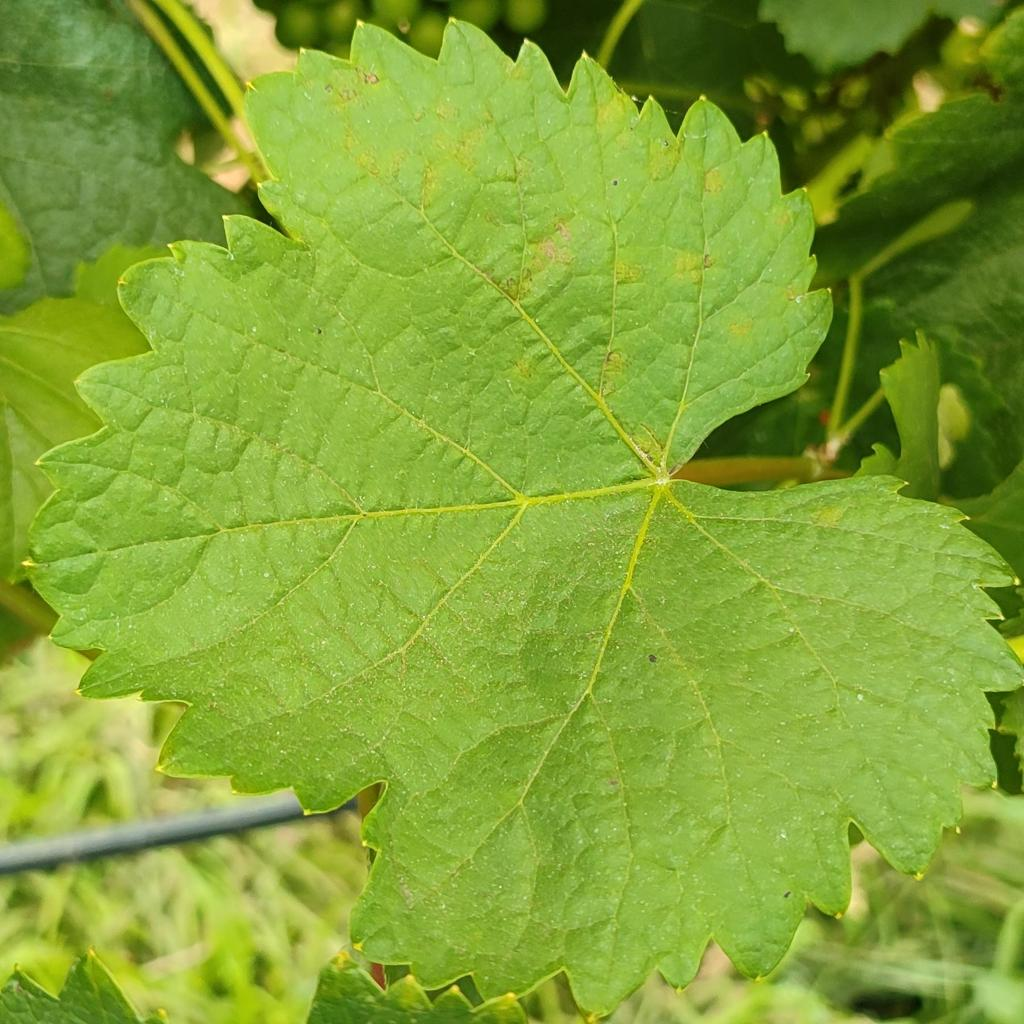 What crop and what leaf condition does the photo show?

grapevine, downy mildew
